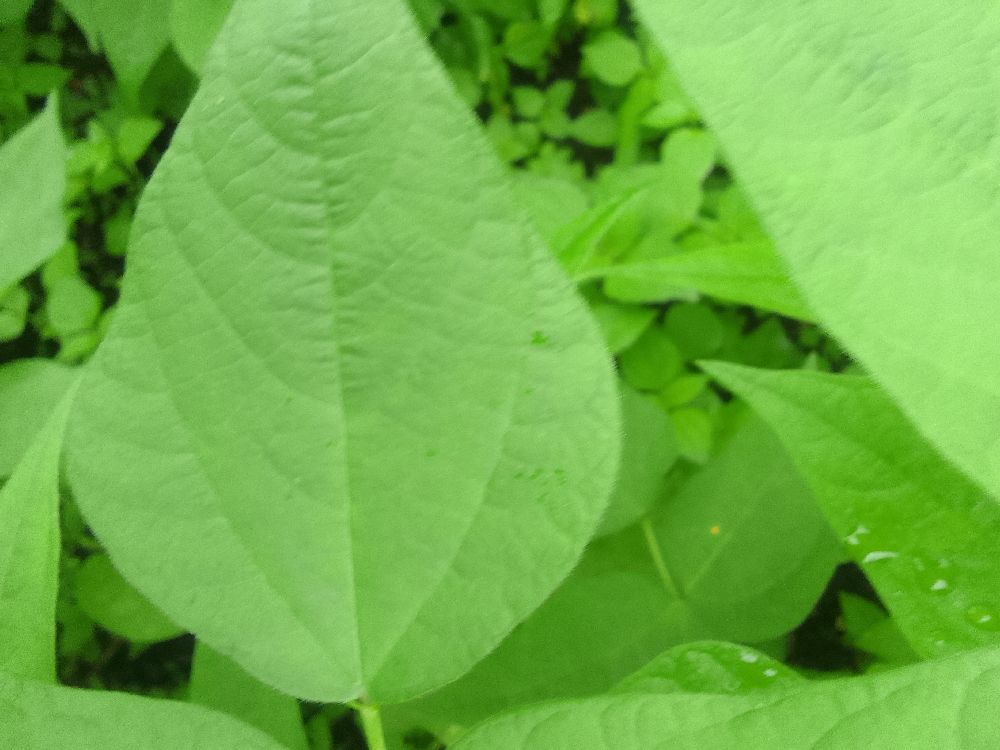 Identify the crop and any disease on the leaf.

common bean, healthy
